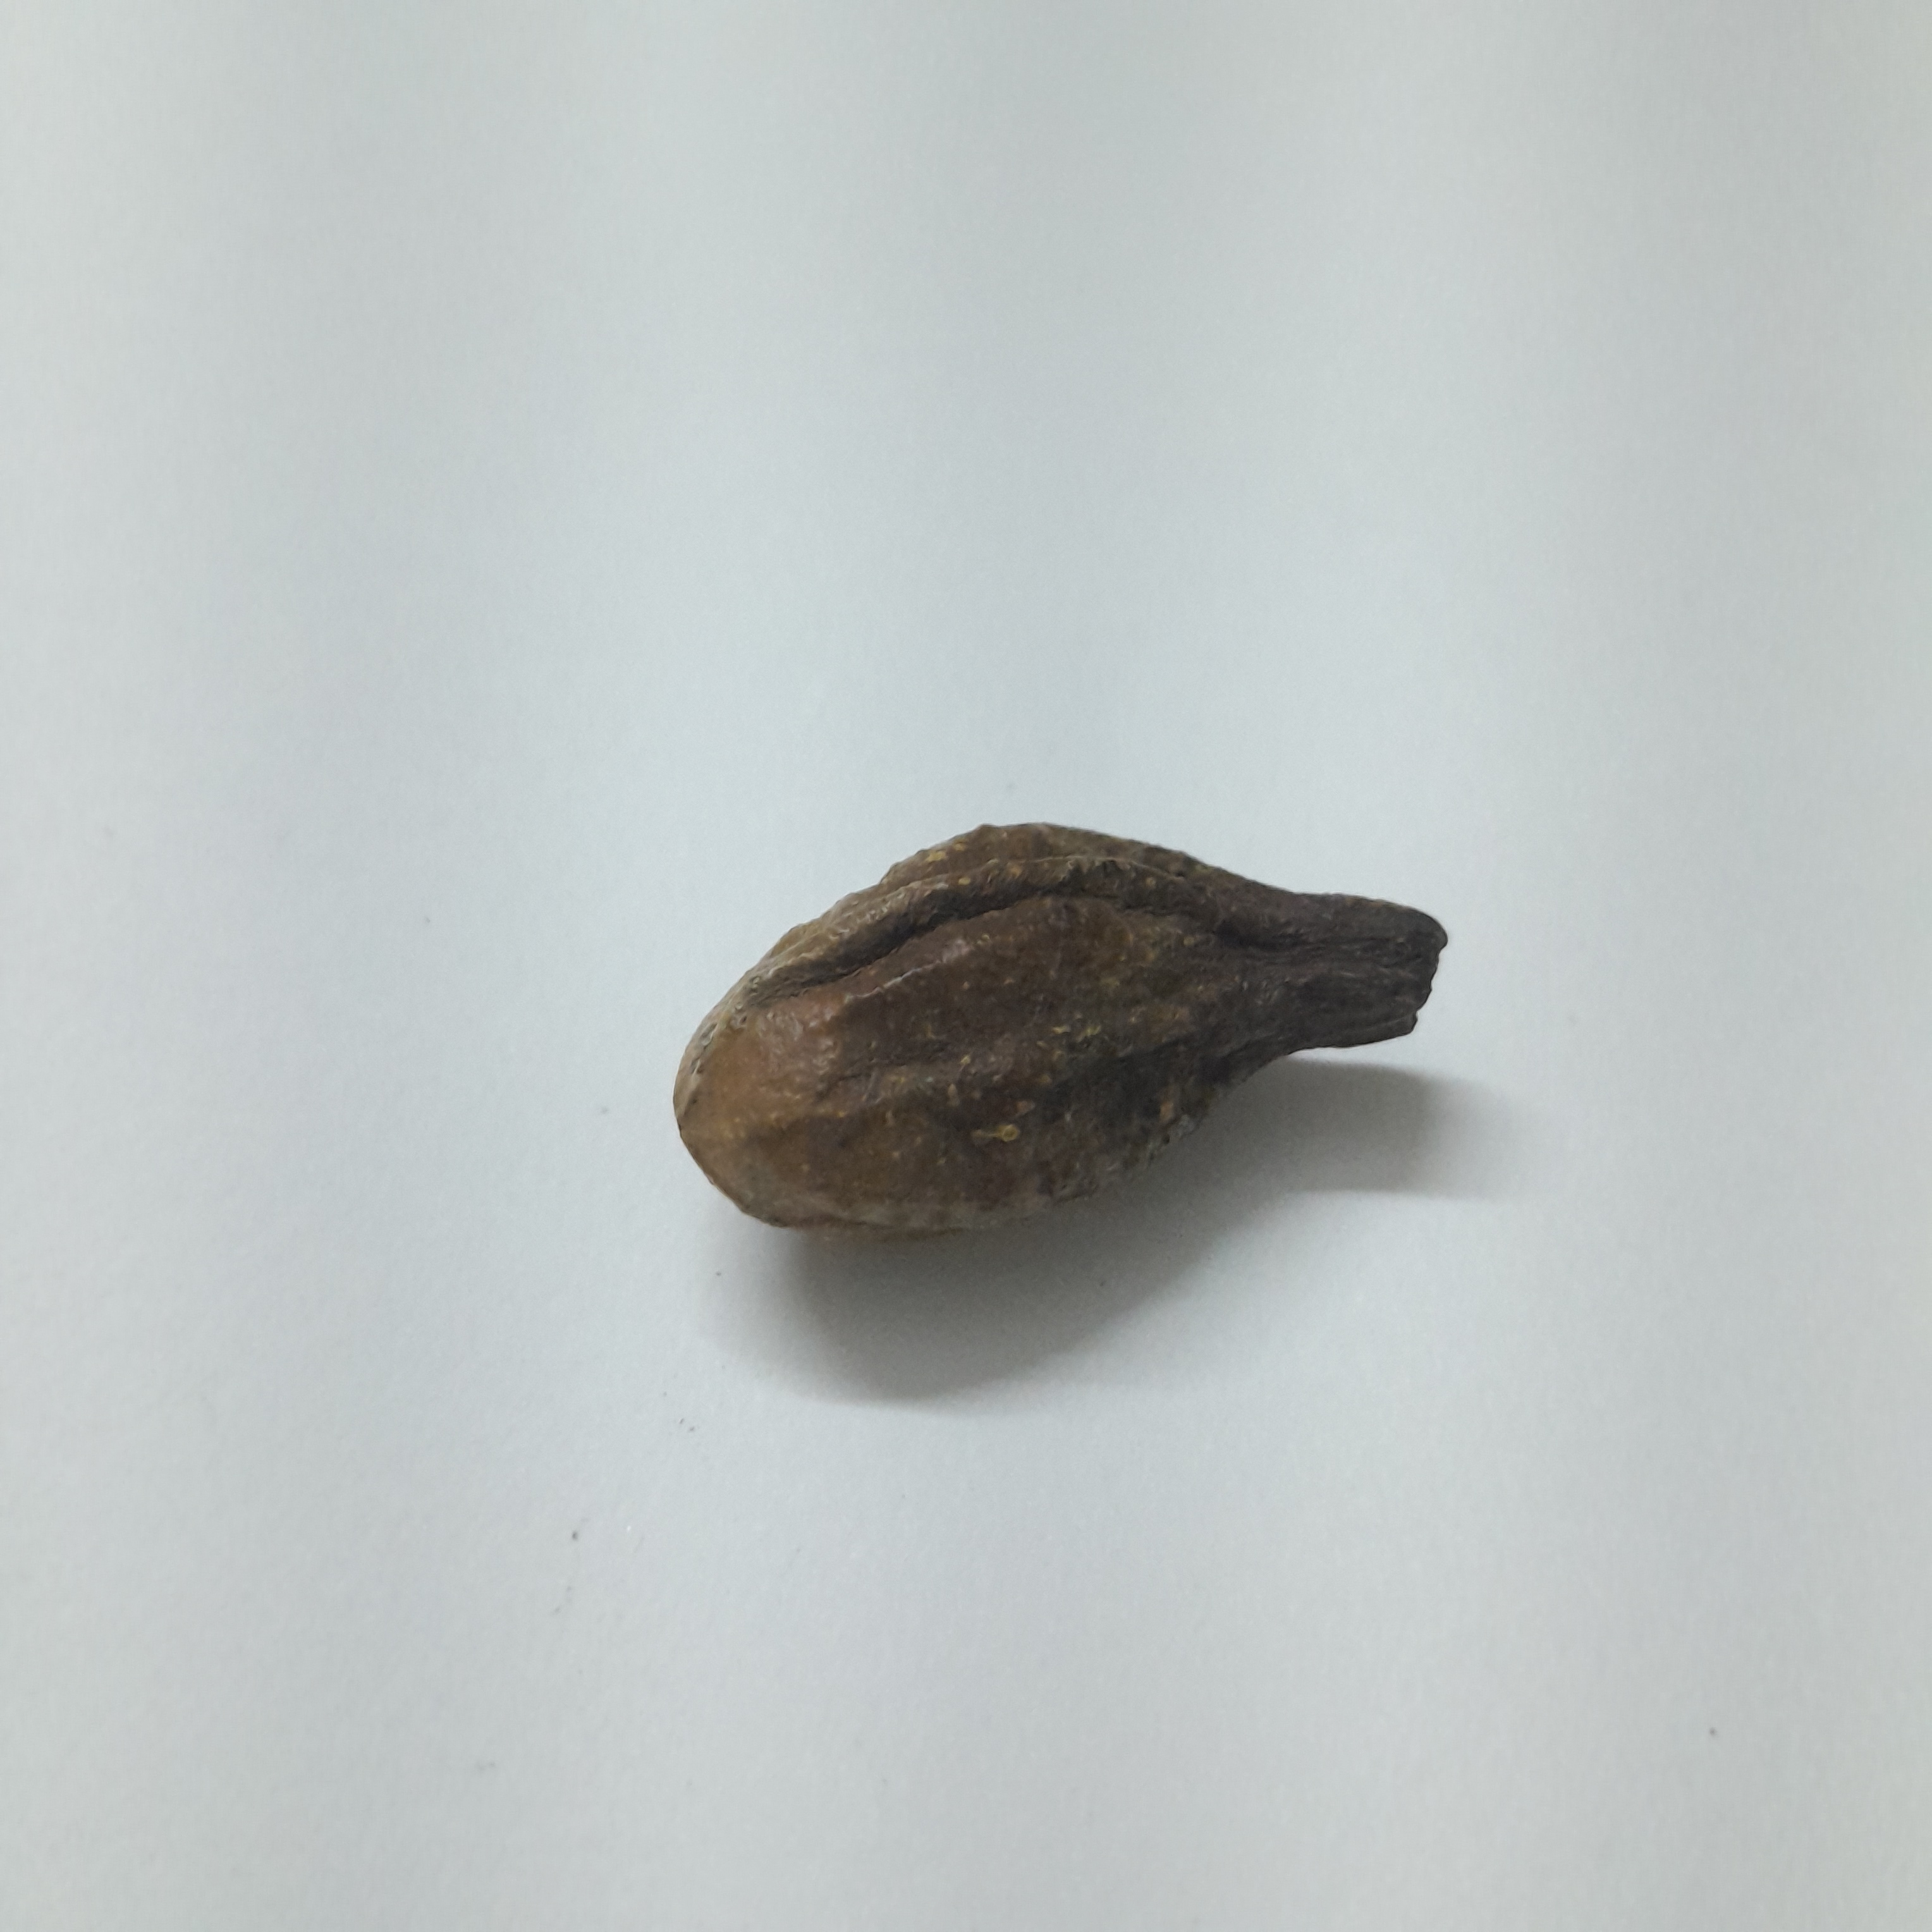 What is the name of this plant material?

hirdaa
